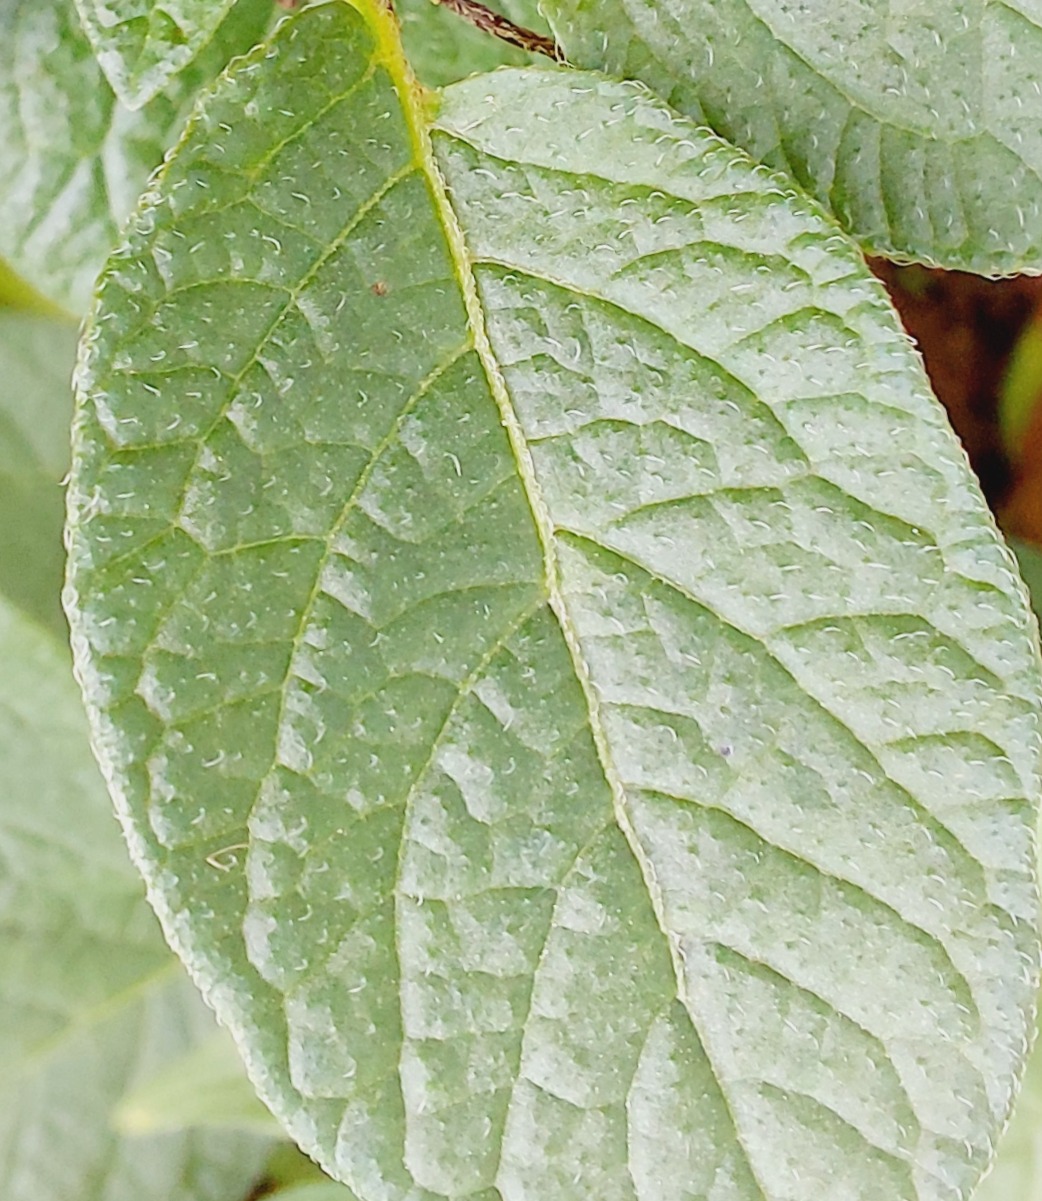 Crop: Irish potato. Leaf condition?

healthy
